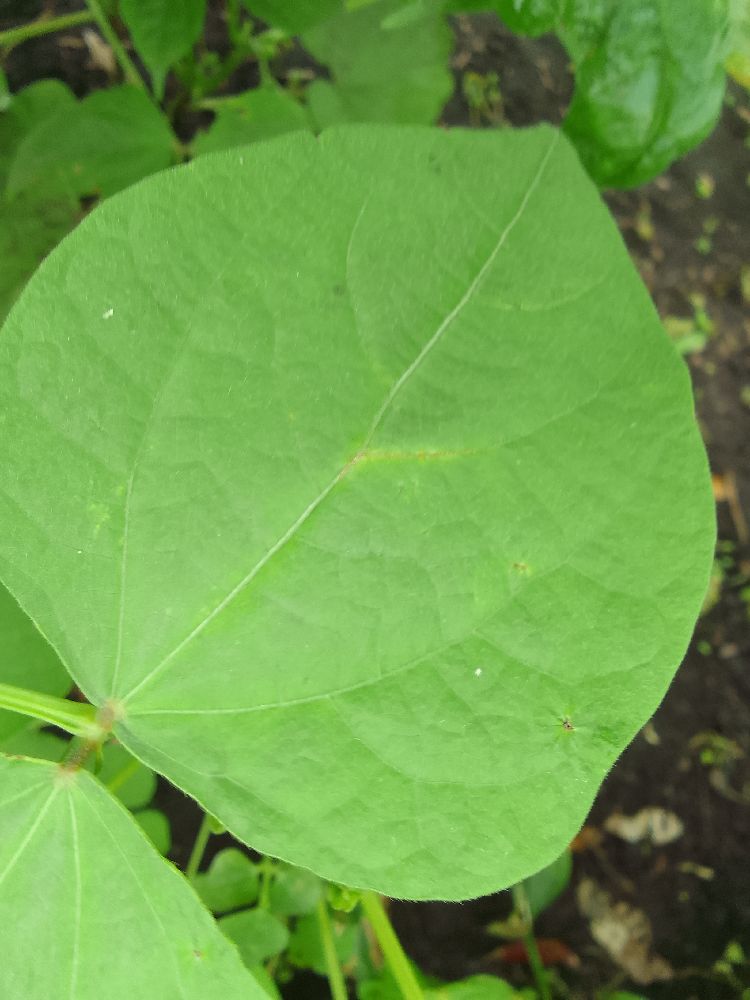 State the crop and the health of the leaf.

common bean, healthy
